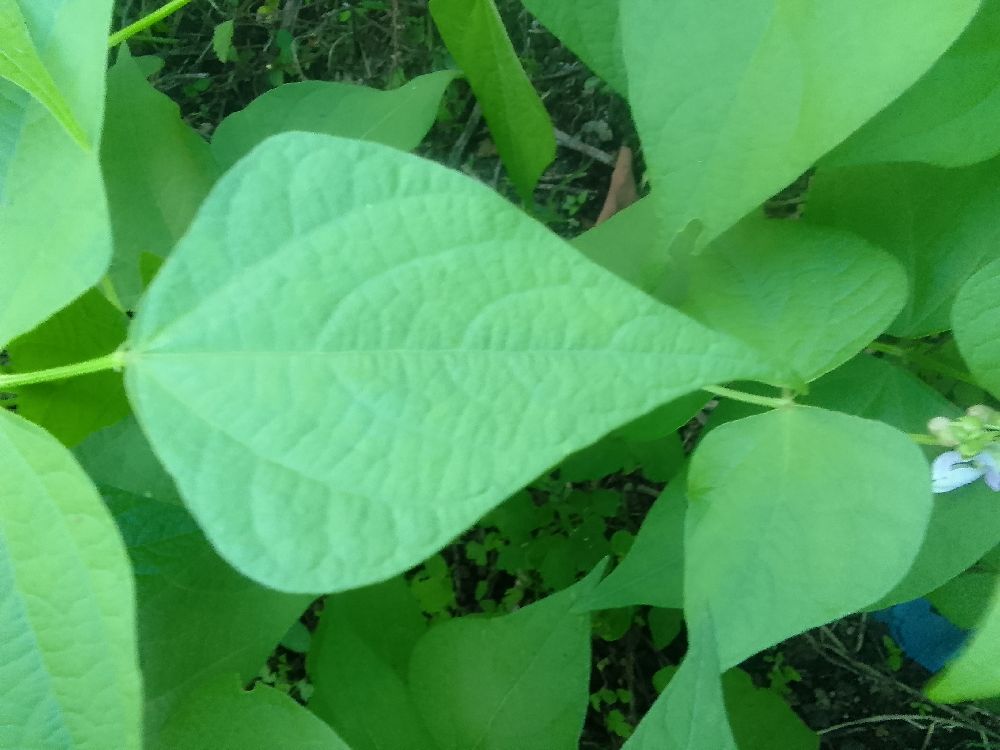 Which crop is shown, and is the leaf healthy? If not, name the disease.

common bean, healthy
